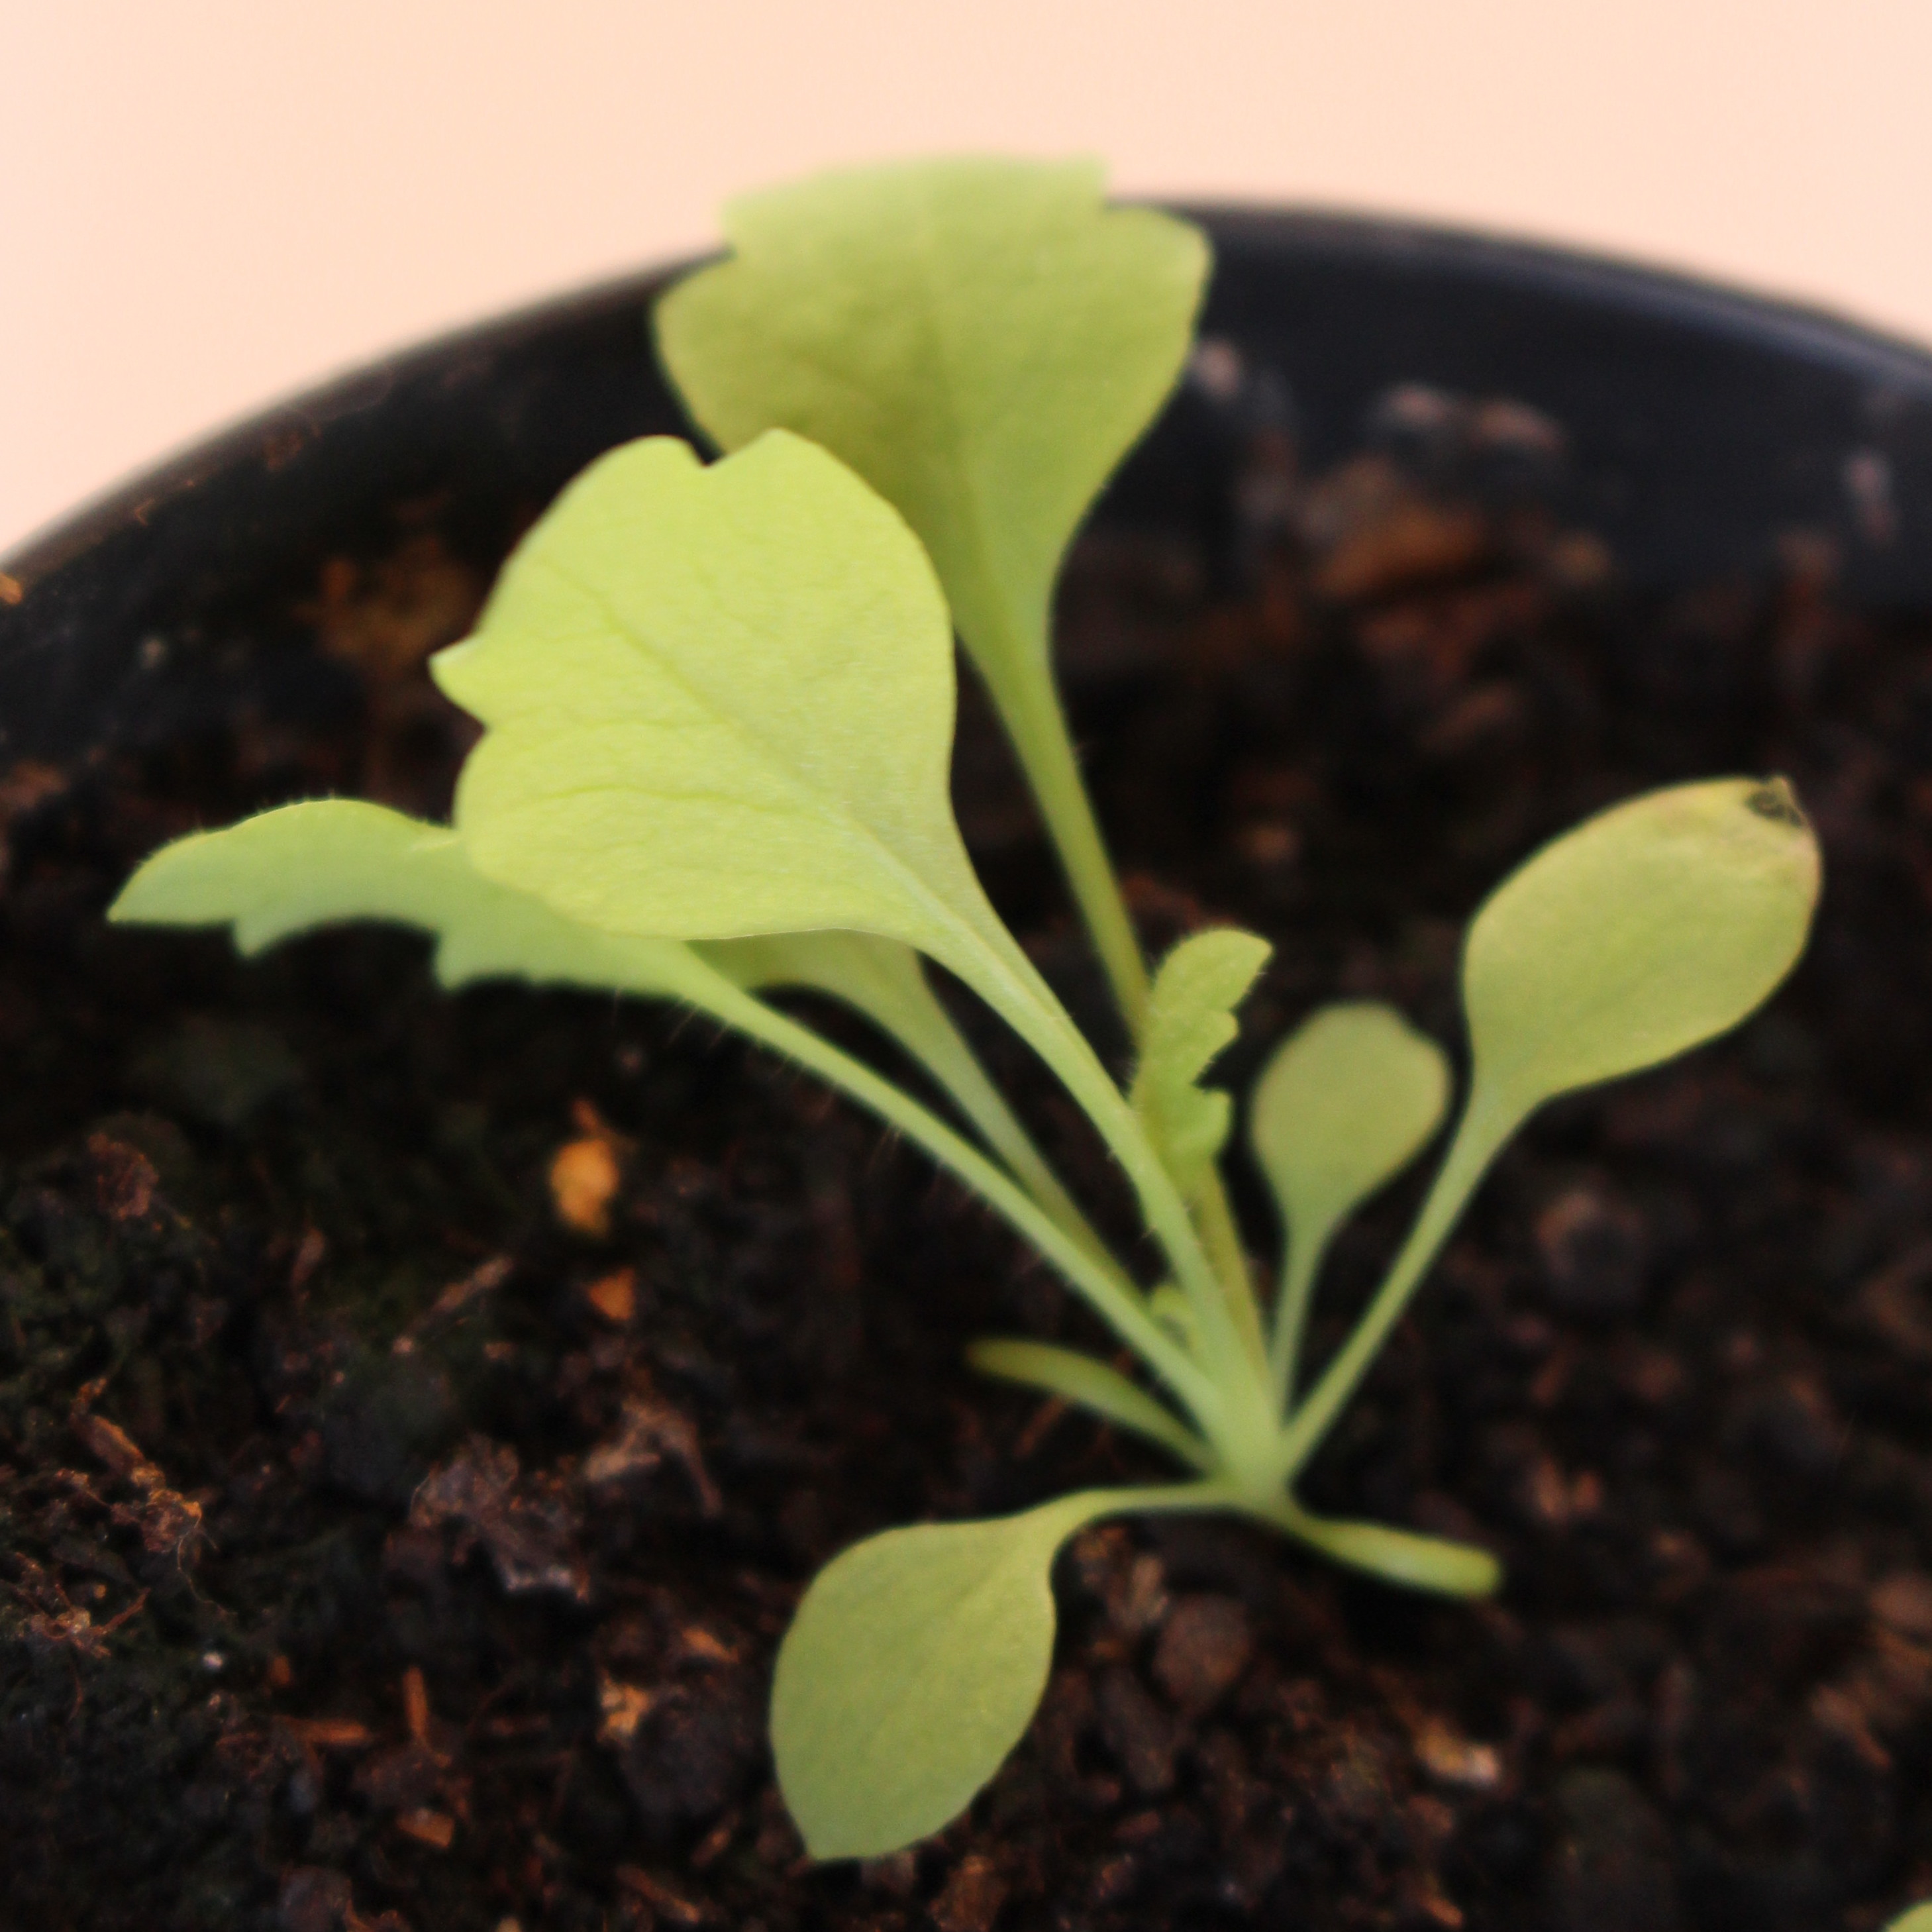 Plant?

Papaver rhoeas
